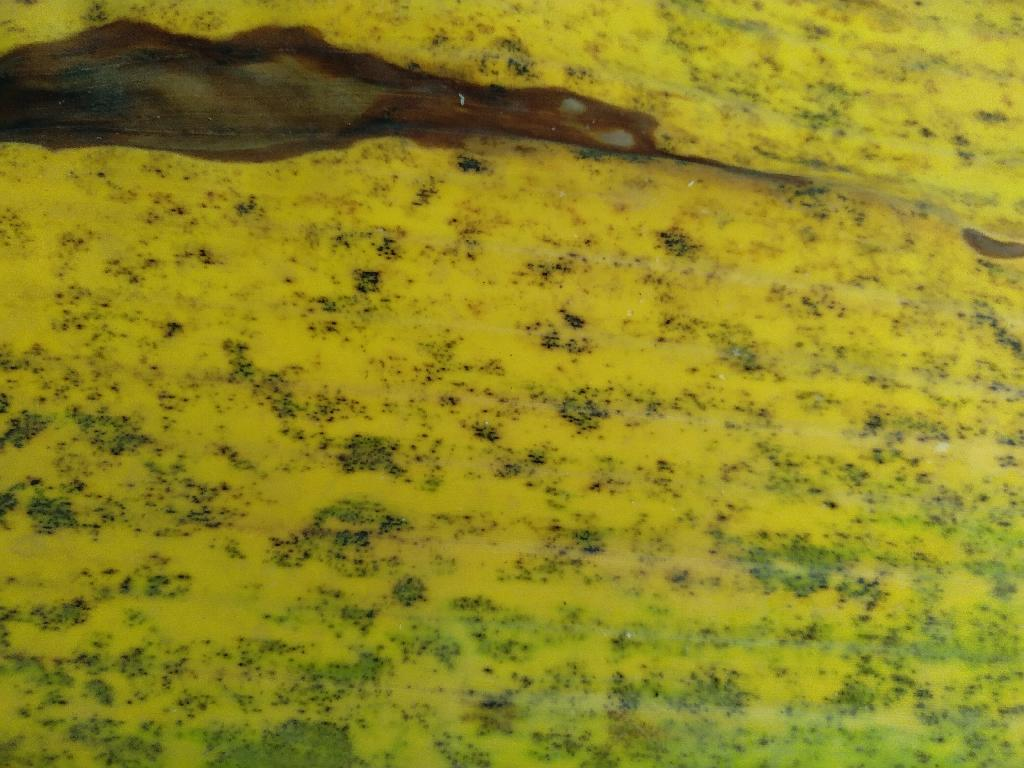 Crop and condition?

banana, black sigatoka
